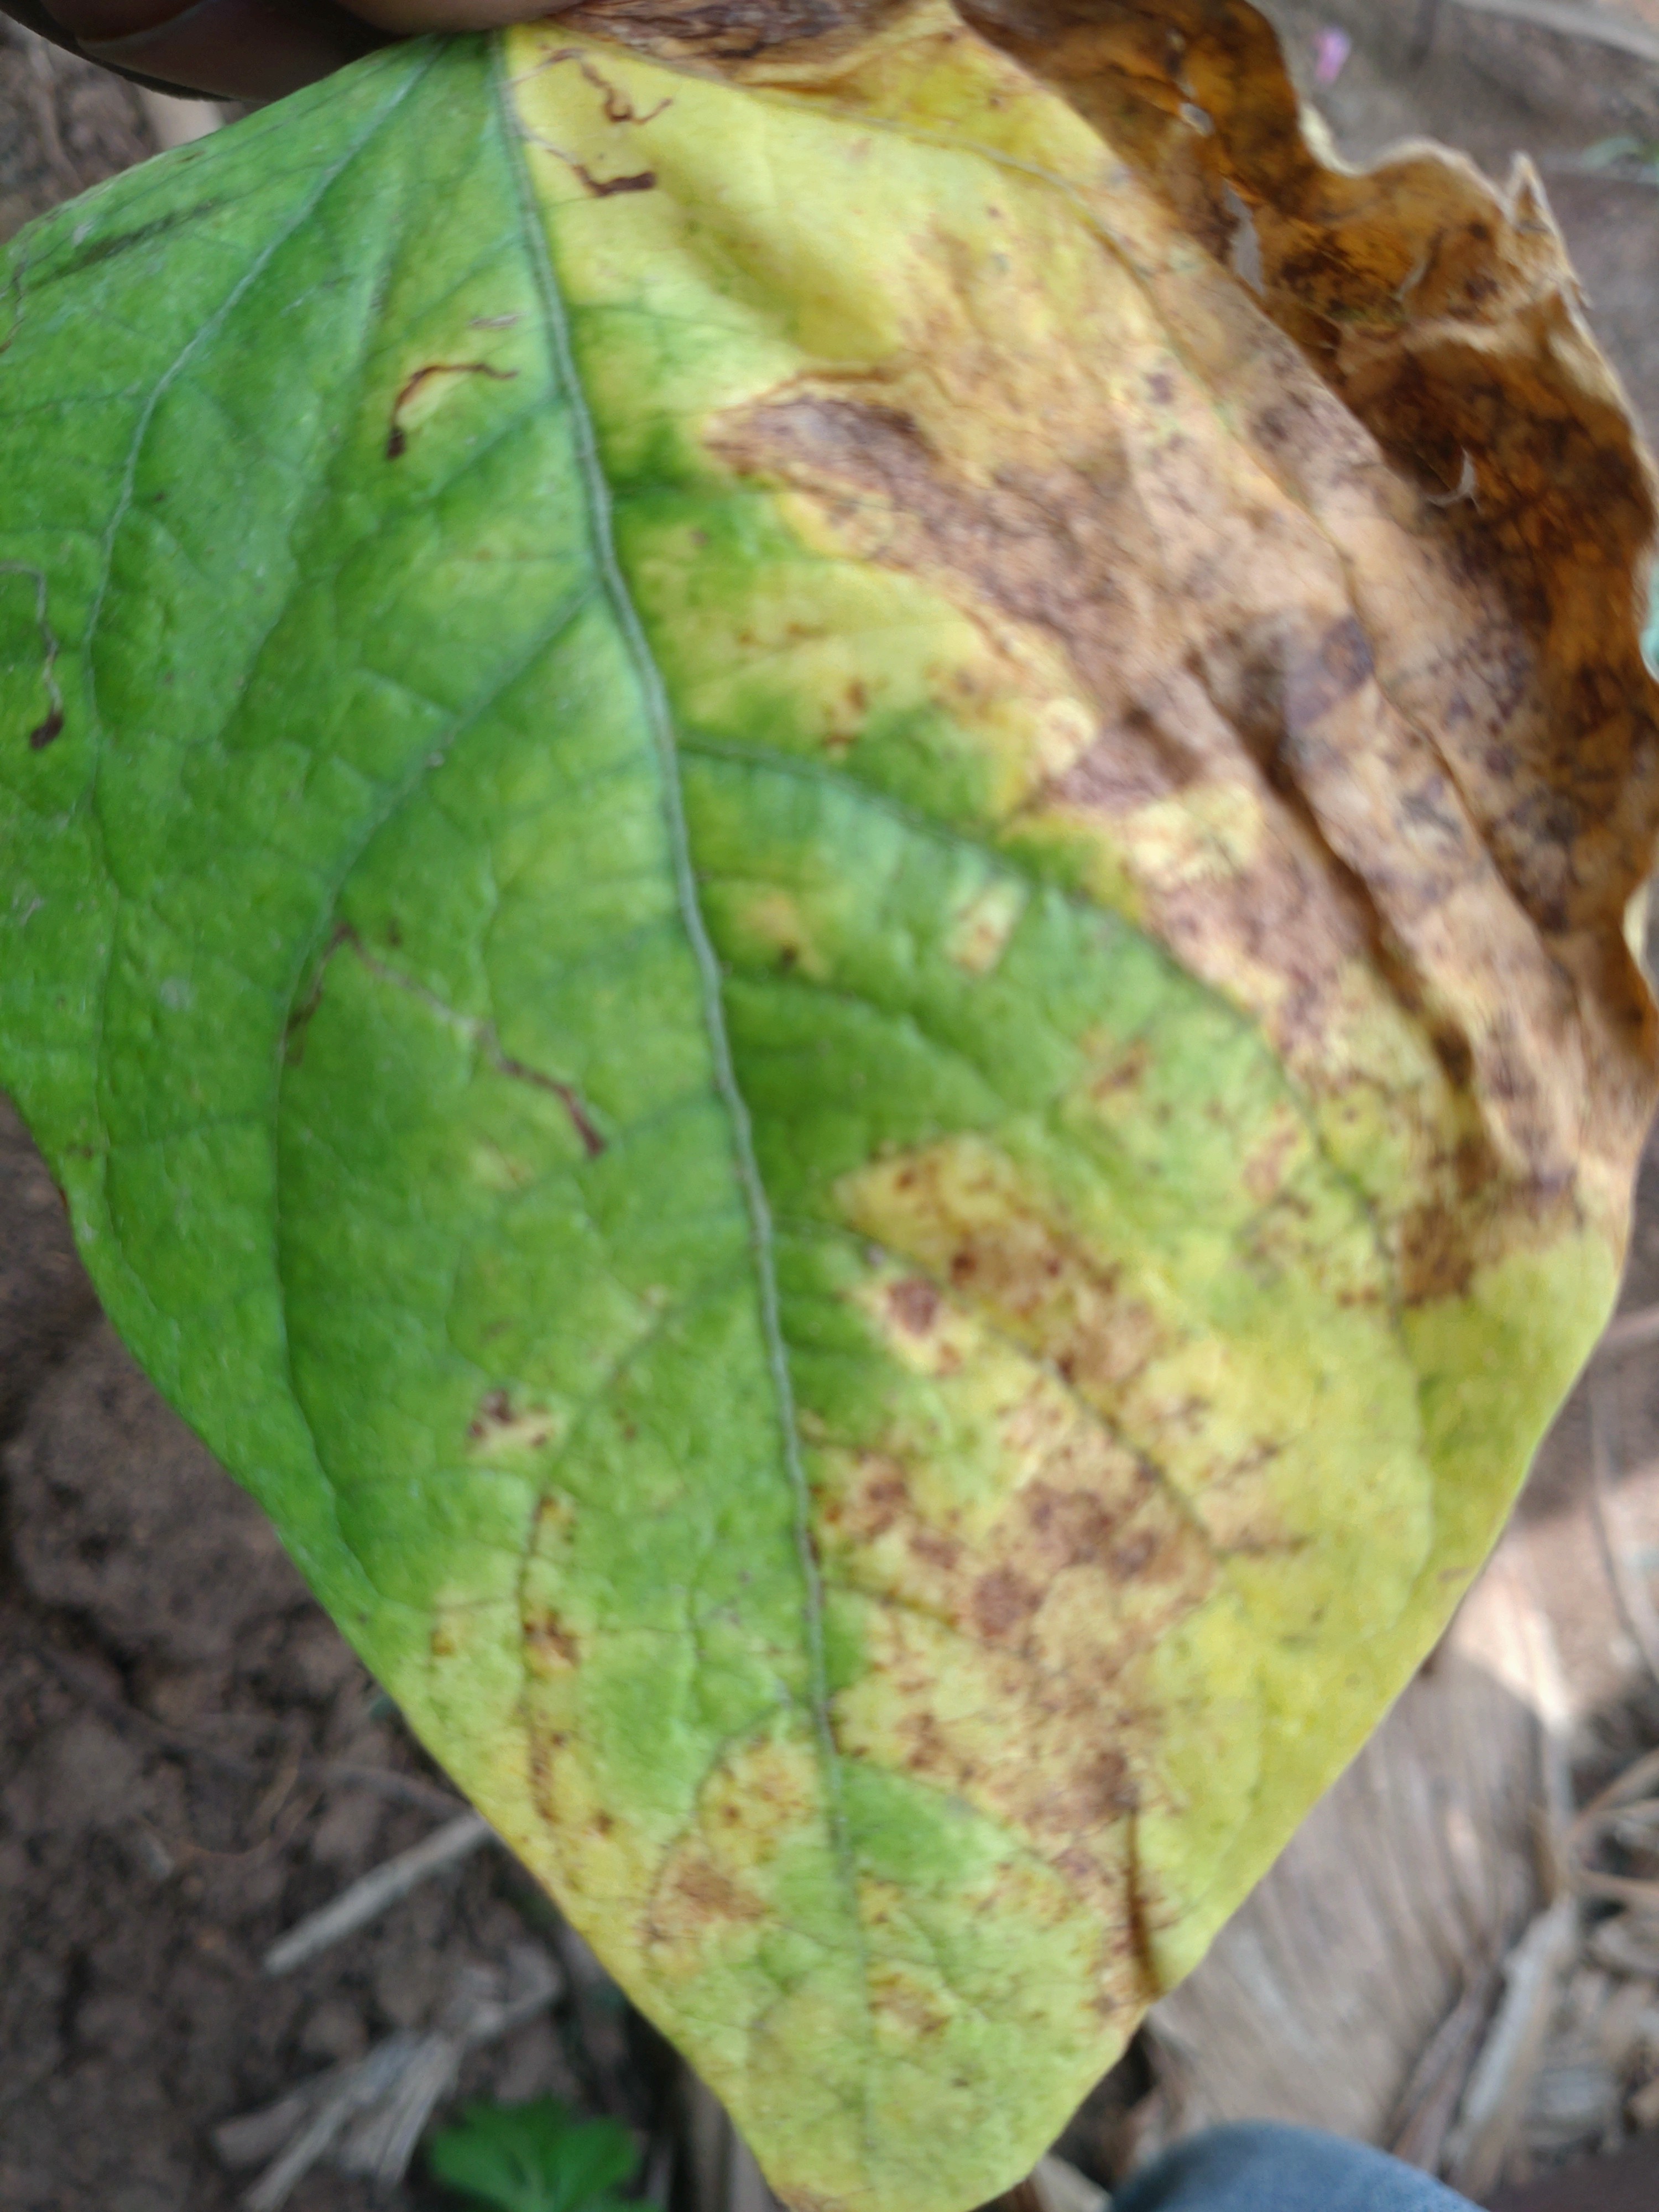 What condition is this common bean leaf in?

rust
